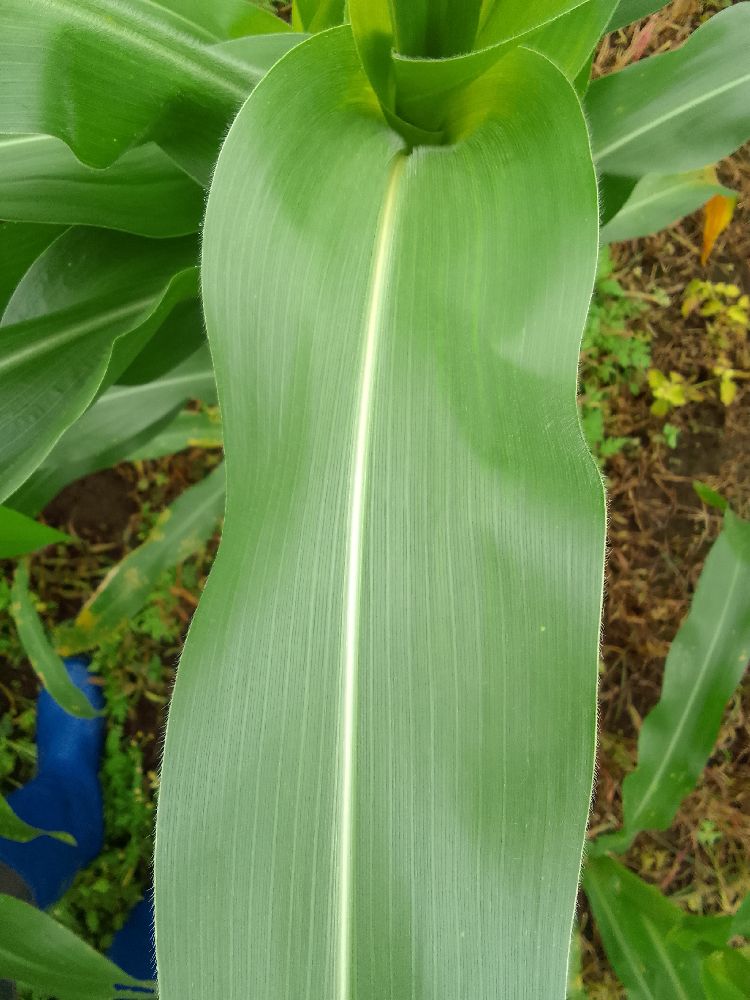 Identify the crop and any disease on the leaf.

maize, healthy
